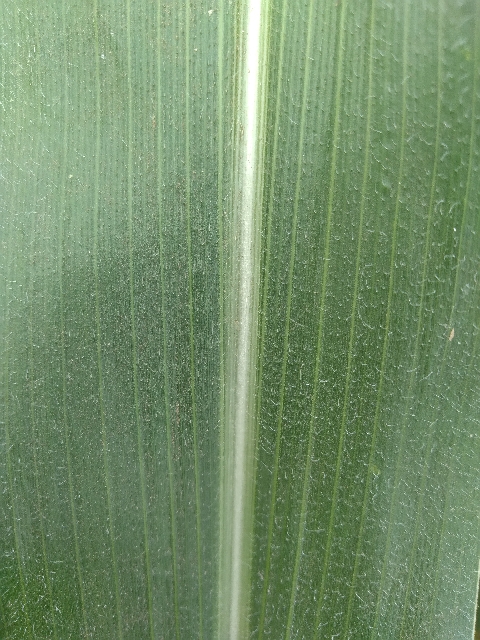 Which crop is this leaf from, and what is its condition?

maize, healthy
